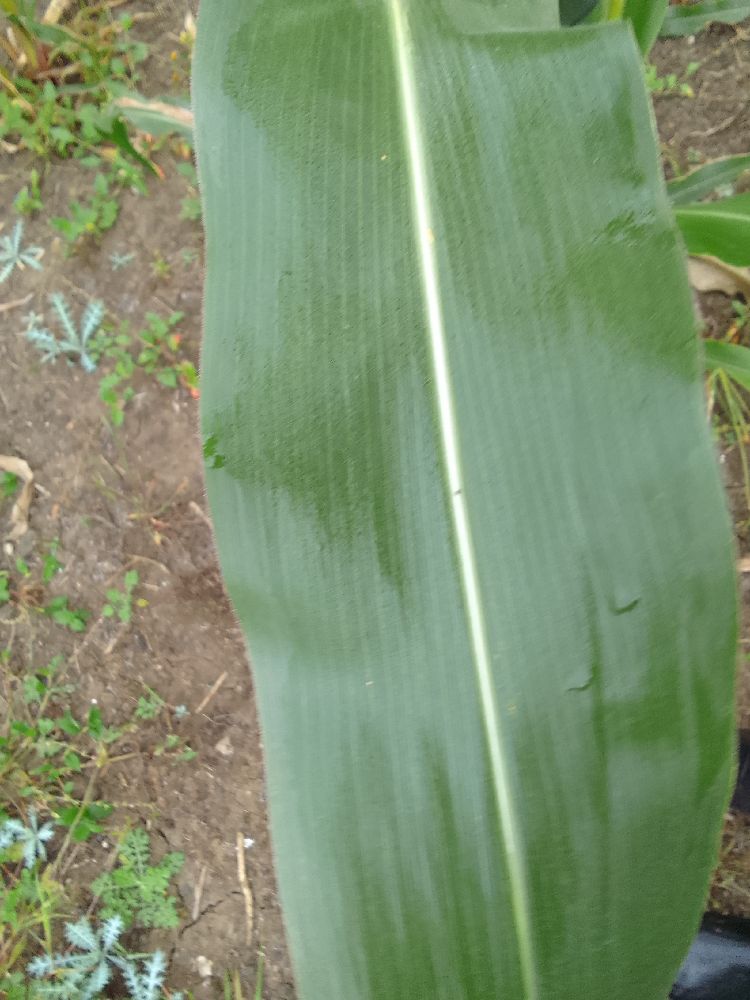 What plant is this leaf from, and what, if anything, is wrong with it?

maize, healthy
